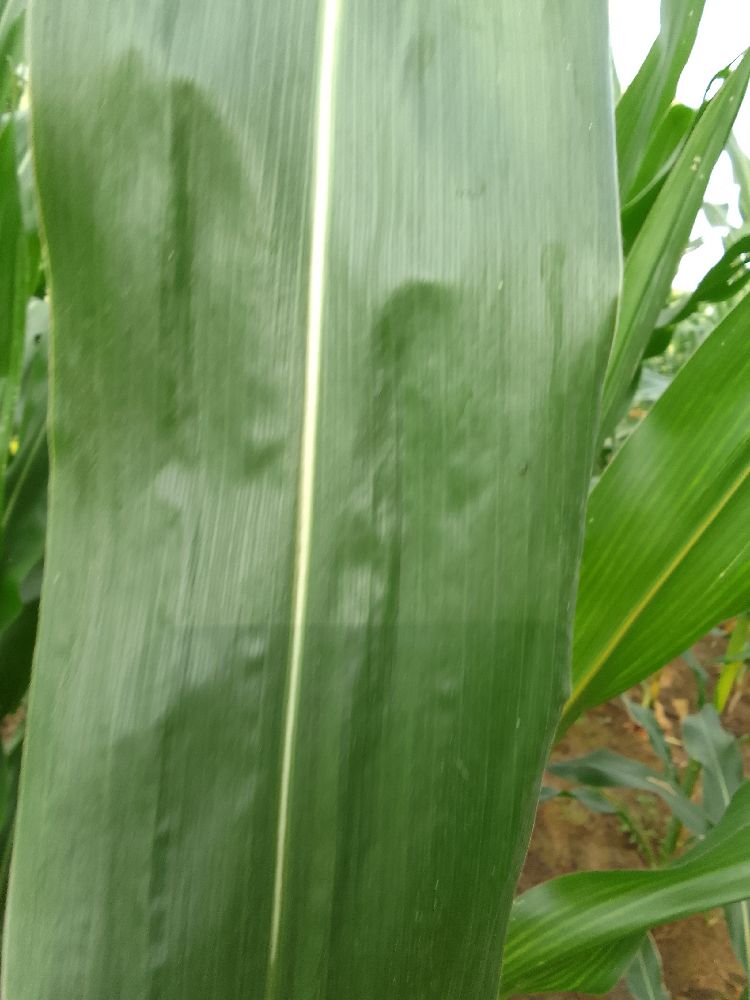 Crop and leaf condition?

maize, healthy
